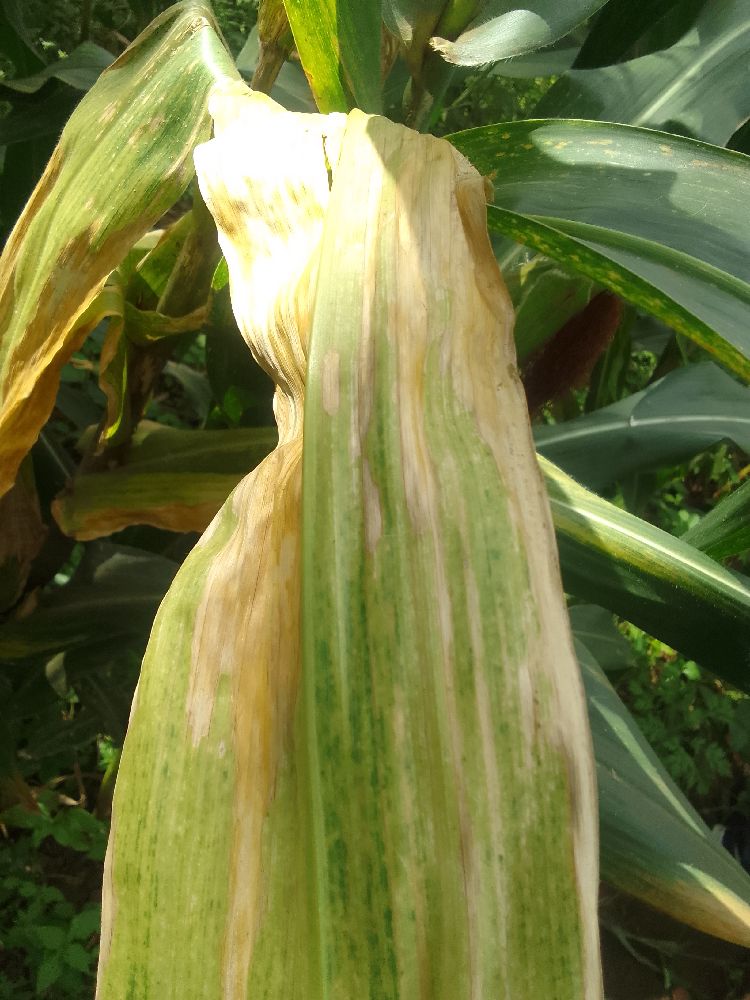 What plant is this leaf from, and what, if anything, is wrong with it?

maize, maize lethal necrosis
